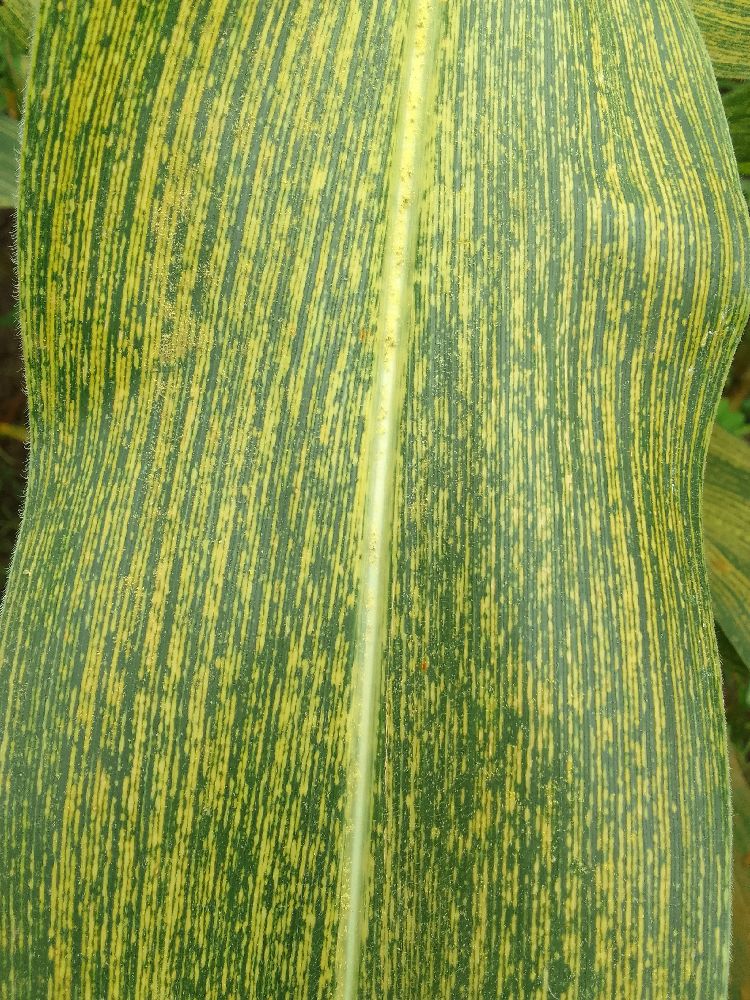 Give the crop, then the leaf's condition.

maize, maize streak virus
